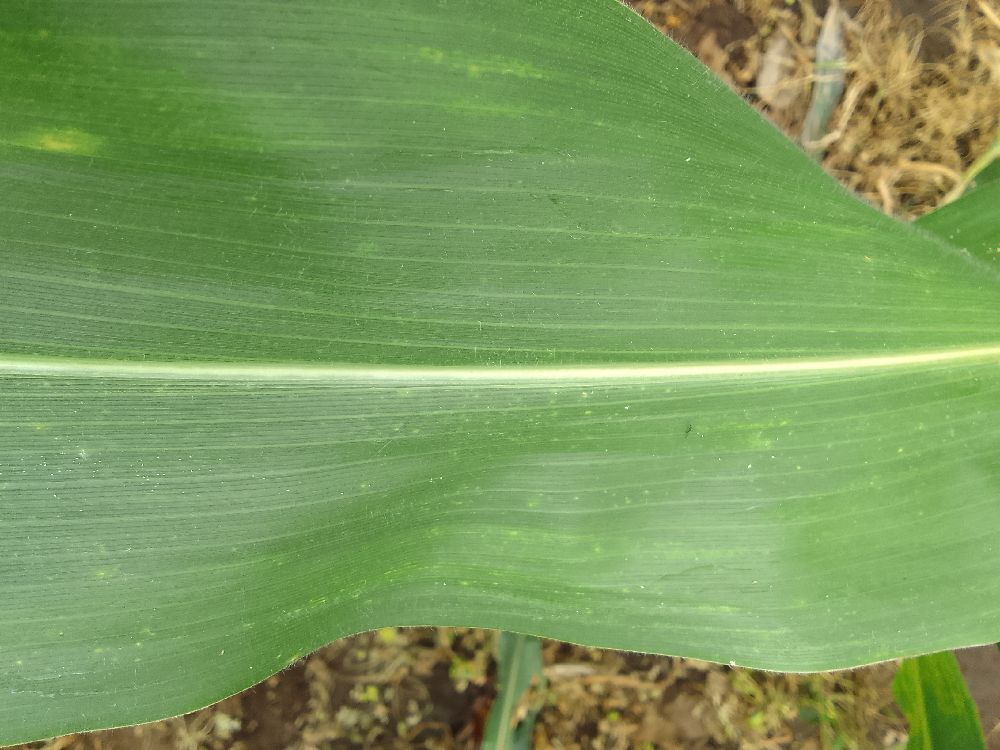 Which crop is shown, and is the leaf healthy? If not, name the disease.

maize, healthy
